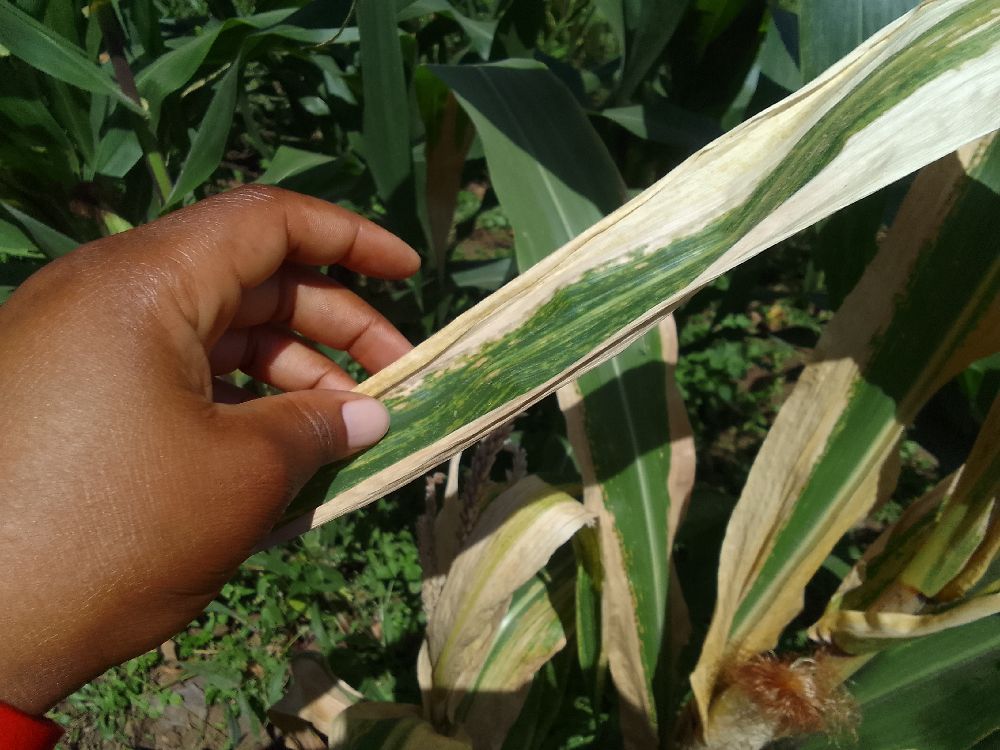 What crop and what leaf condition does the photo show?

maize, maize lethal necrosis
